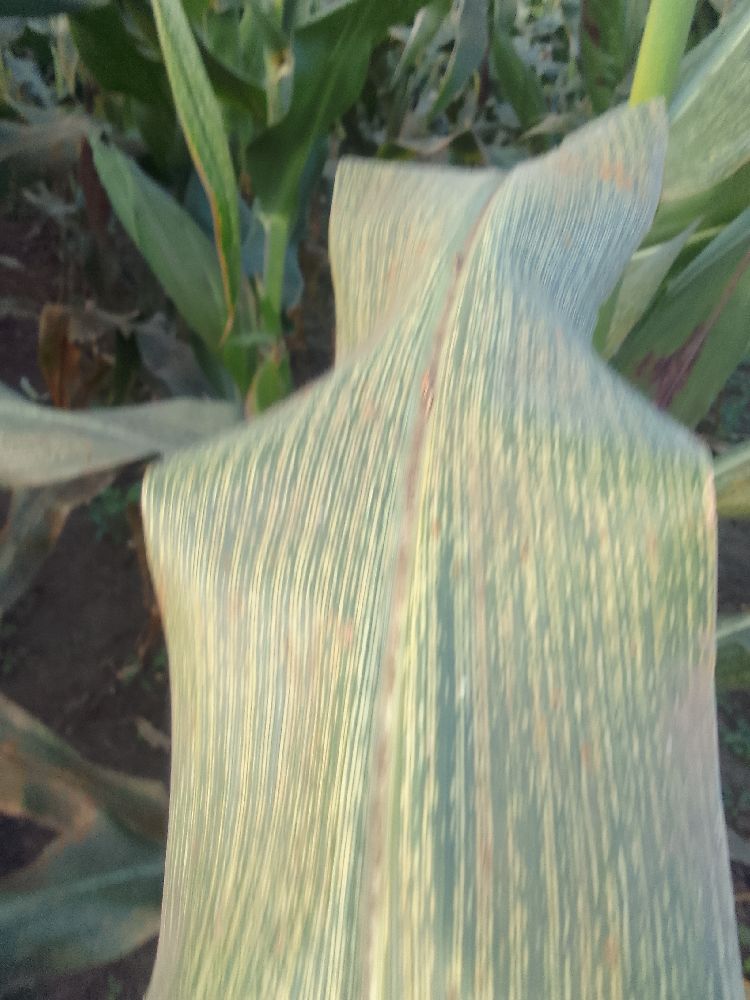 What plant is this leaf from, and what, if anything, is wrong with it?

maize, maize streak virus
